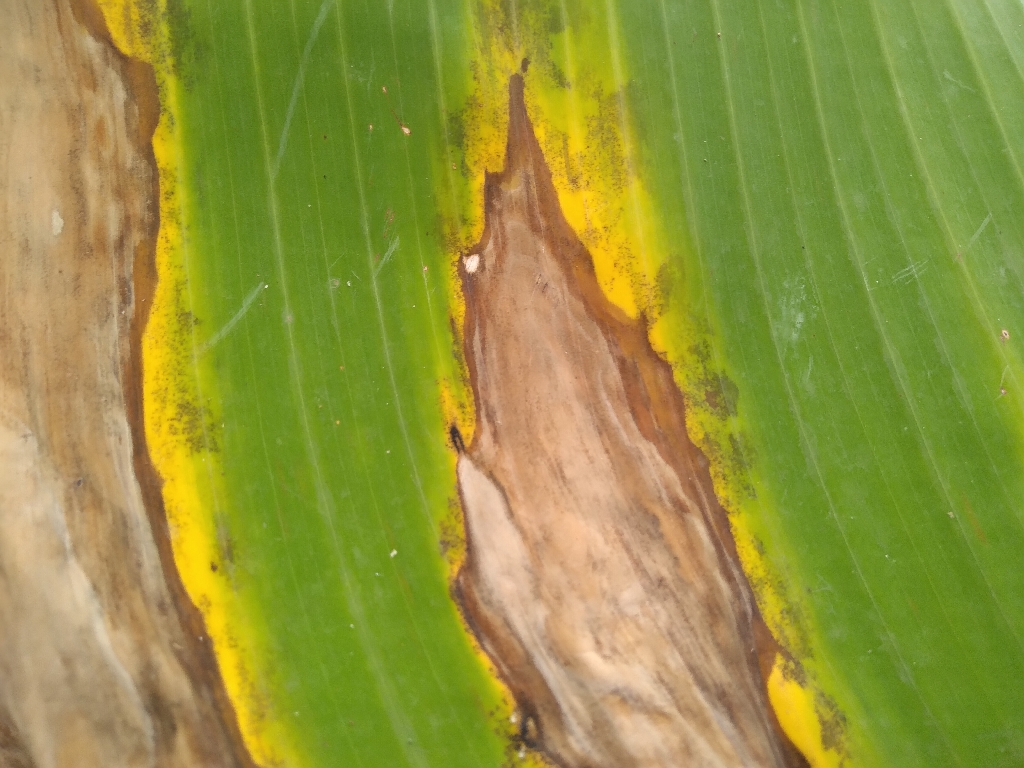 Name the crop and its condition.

banana, black sigatoka
